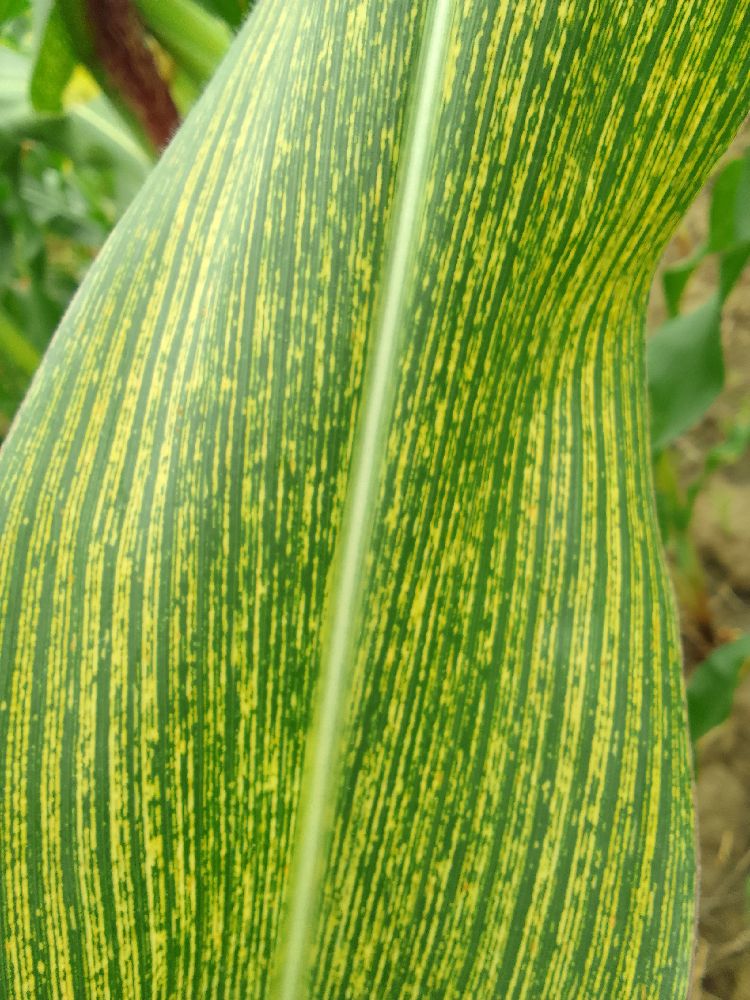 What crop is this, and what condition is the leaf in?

maize, maize streak virus
